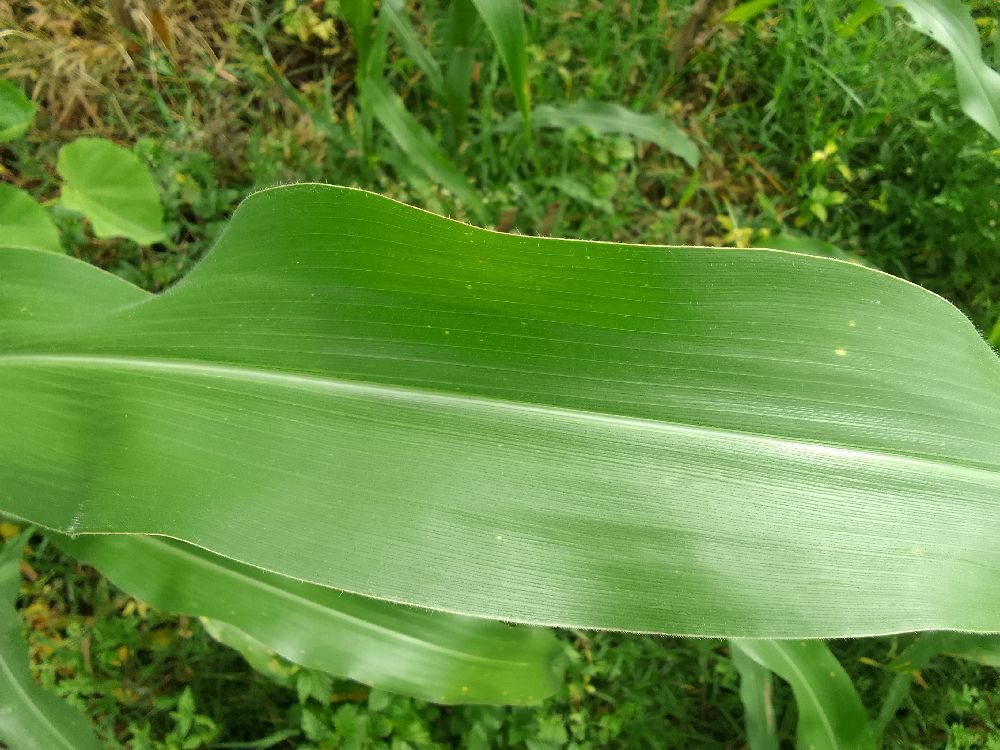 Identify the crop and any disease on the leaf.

maize, healthy
